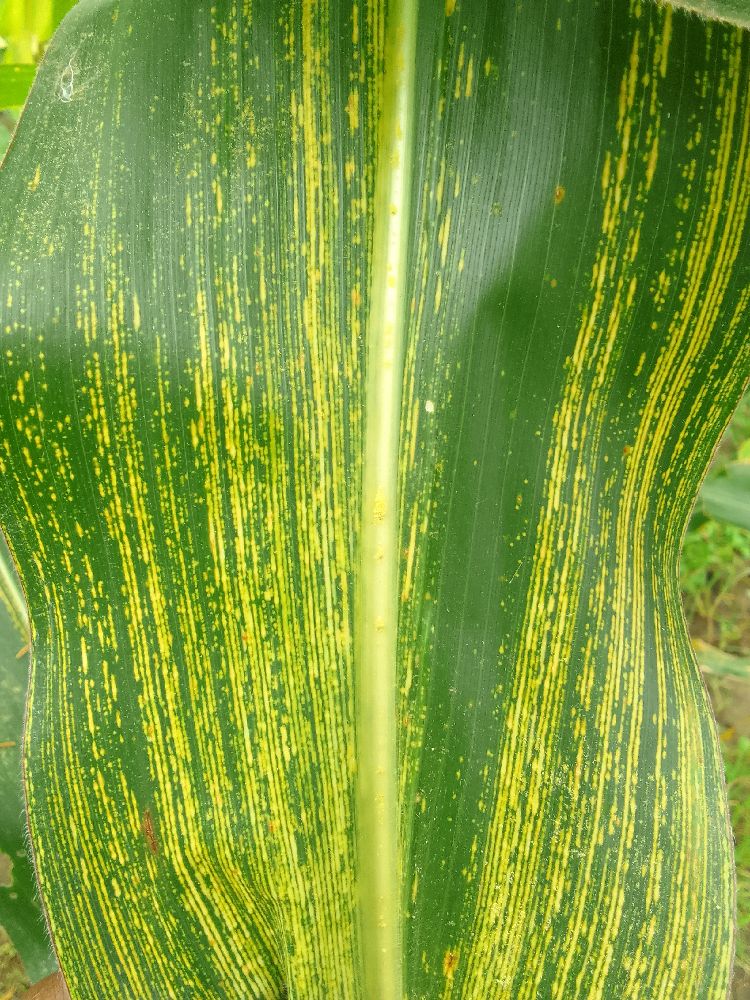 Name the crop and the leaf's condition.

maize, maize streak virus
